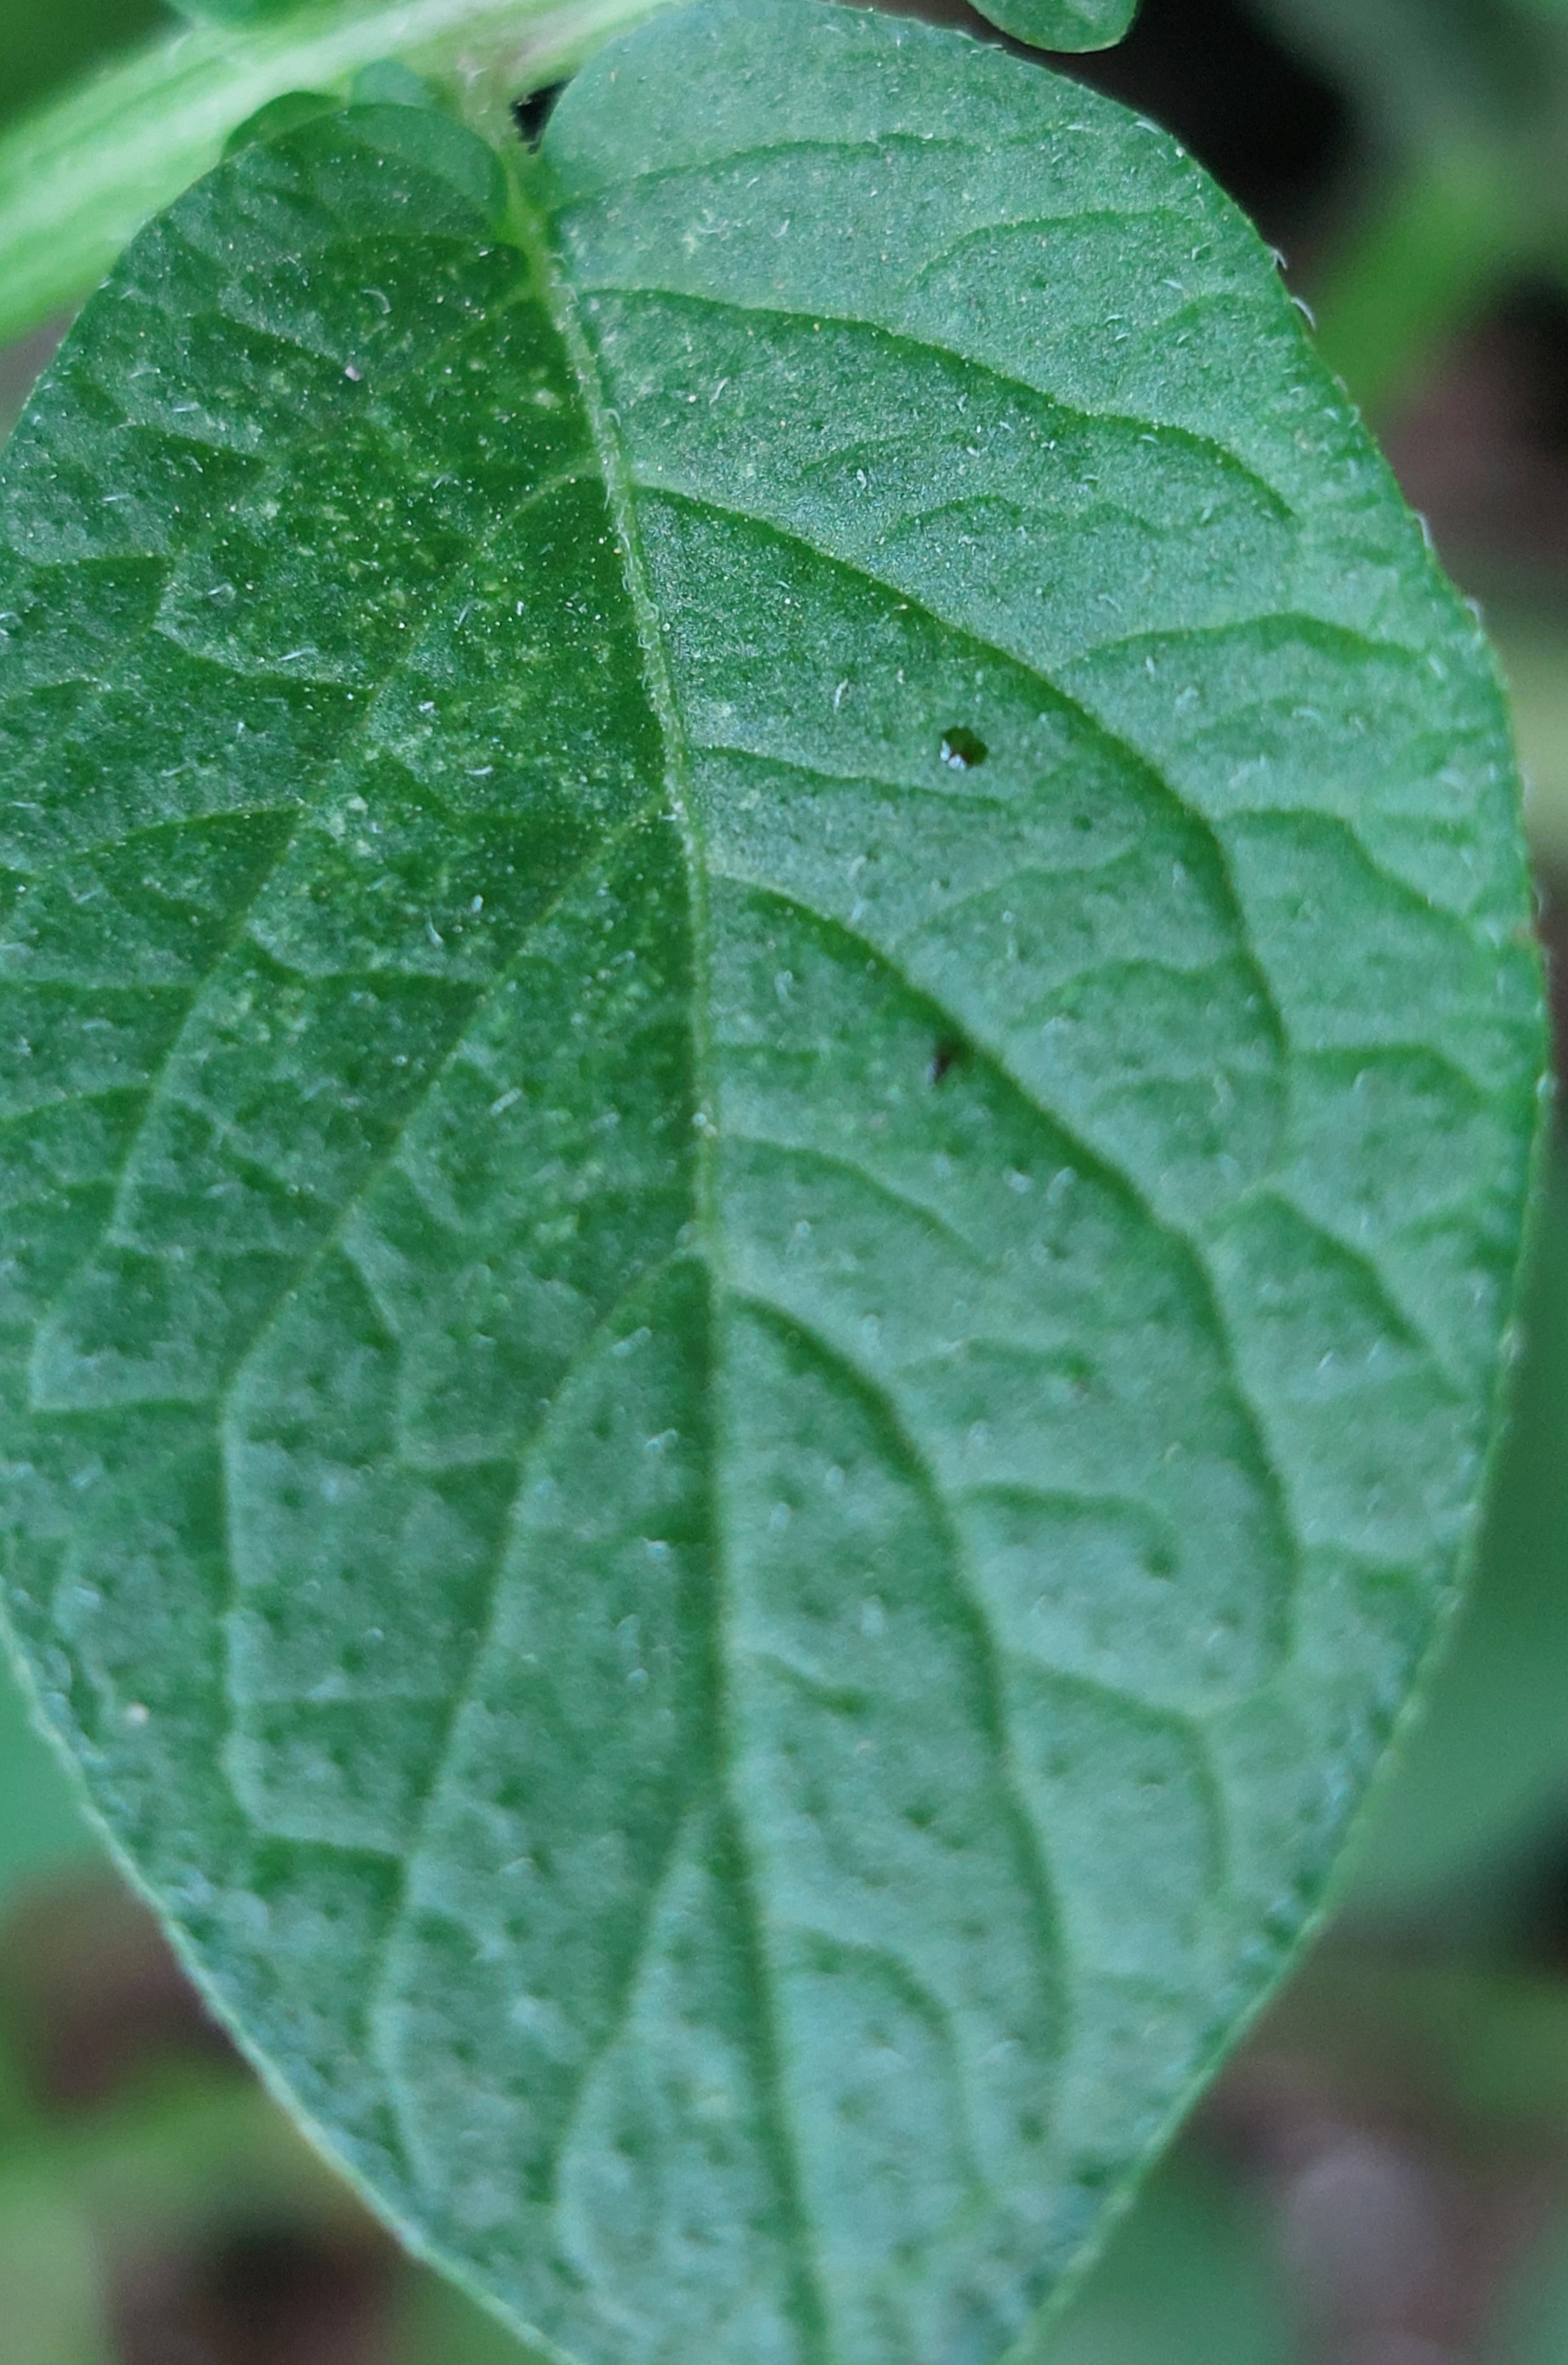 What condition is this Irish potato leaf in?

healthy
